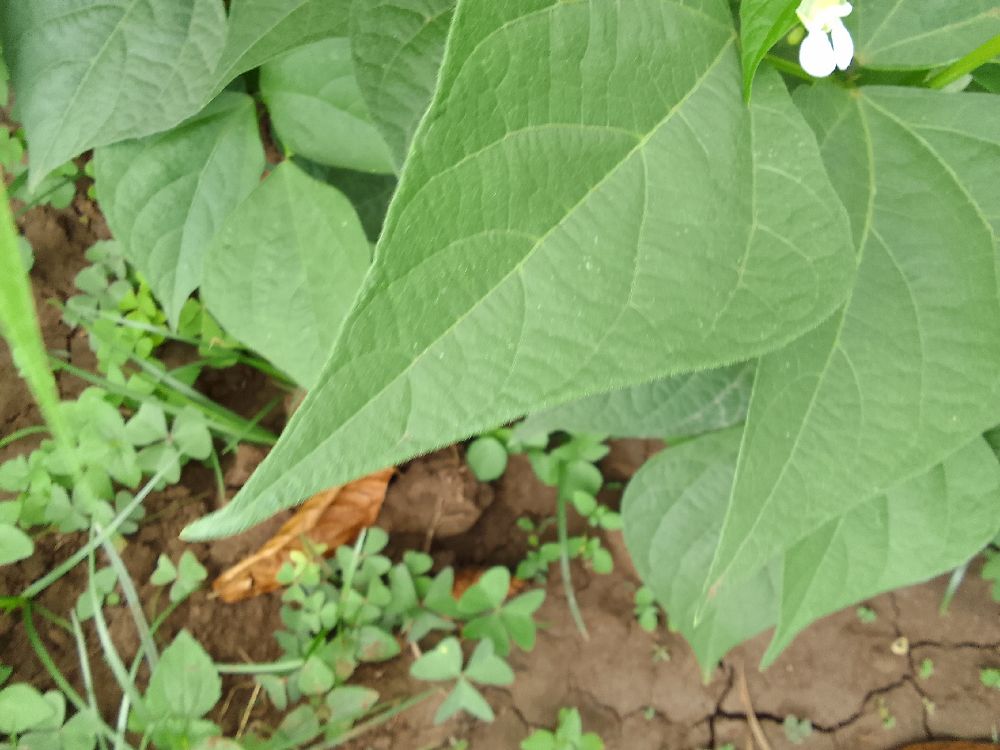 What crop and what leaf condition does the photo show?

common bean, healthy
